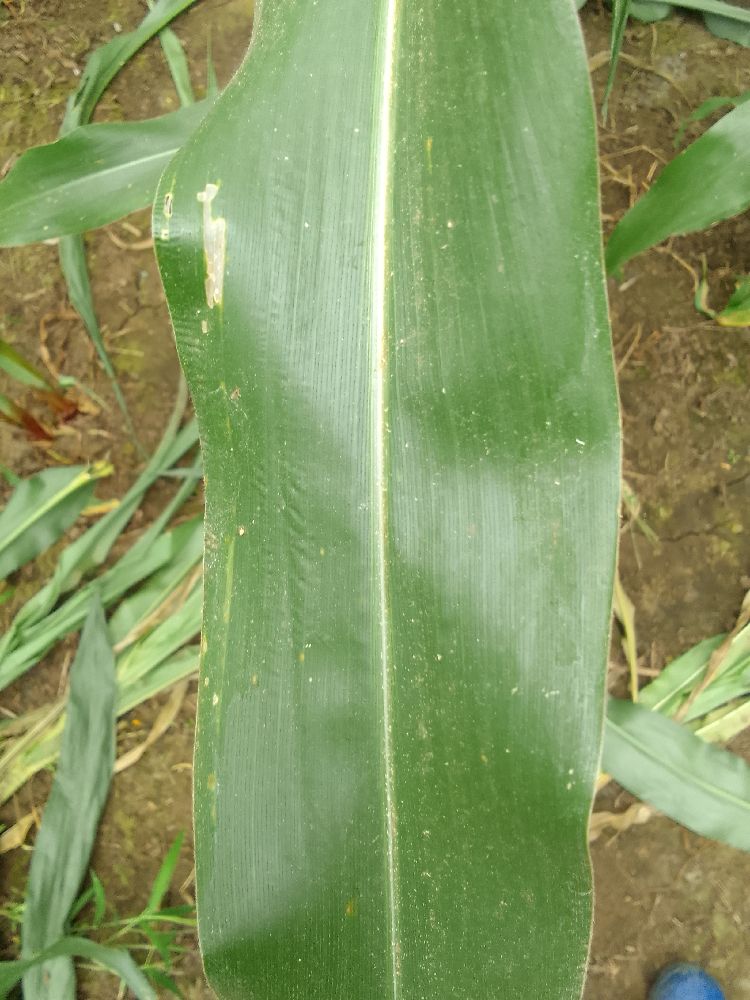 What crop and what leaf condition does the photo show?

maize, healthy
